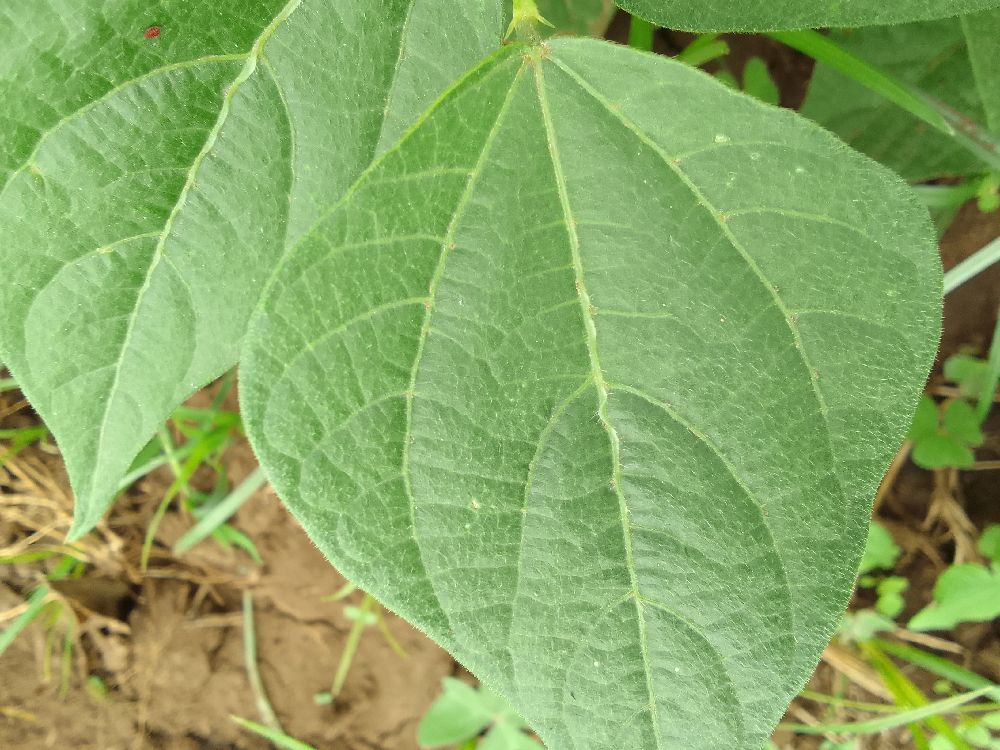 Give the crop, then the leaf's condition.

common bean, healthy
